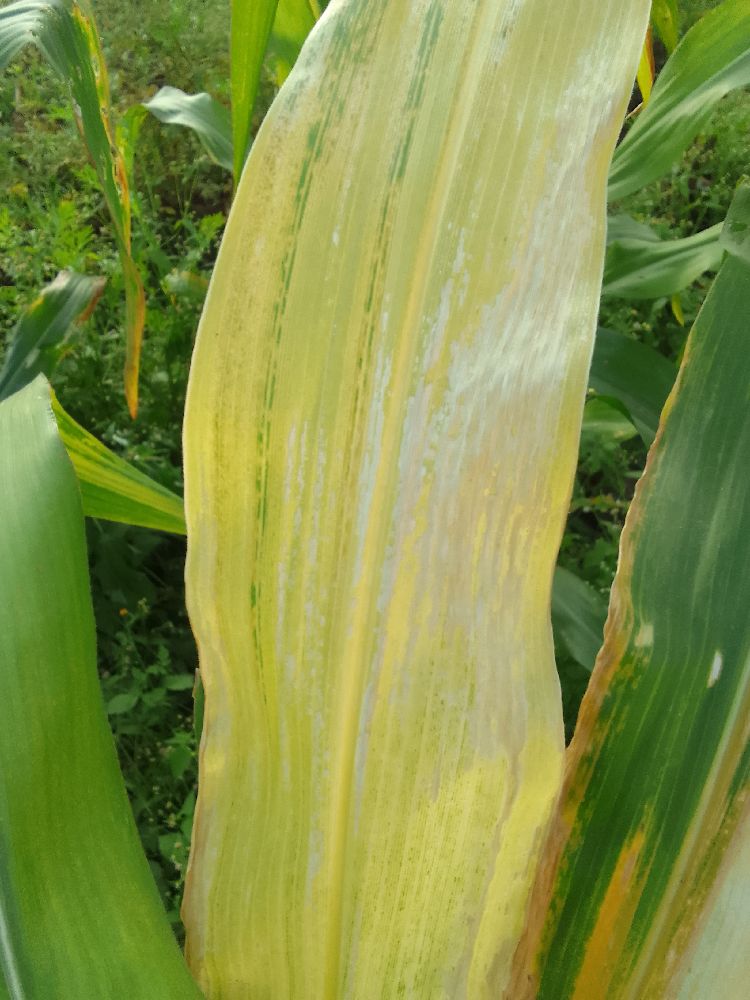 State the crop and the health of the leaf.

maize, maize lethal necrosis
